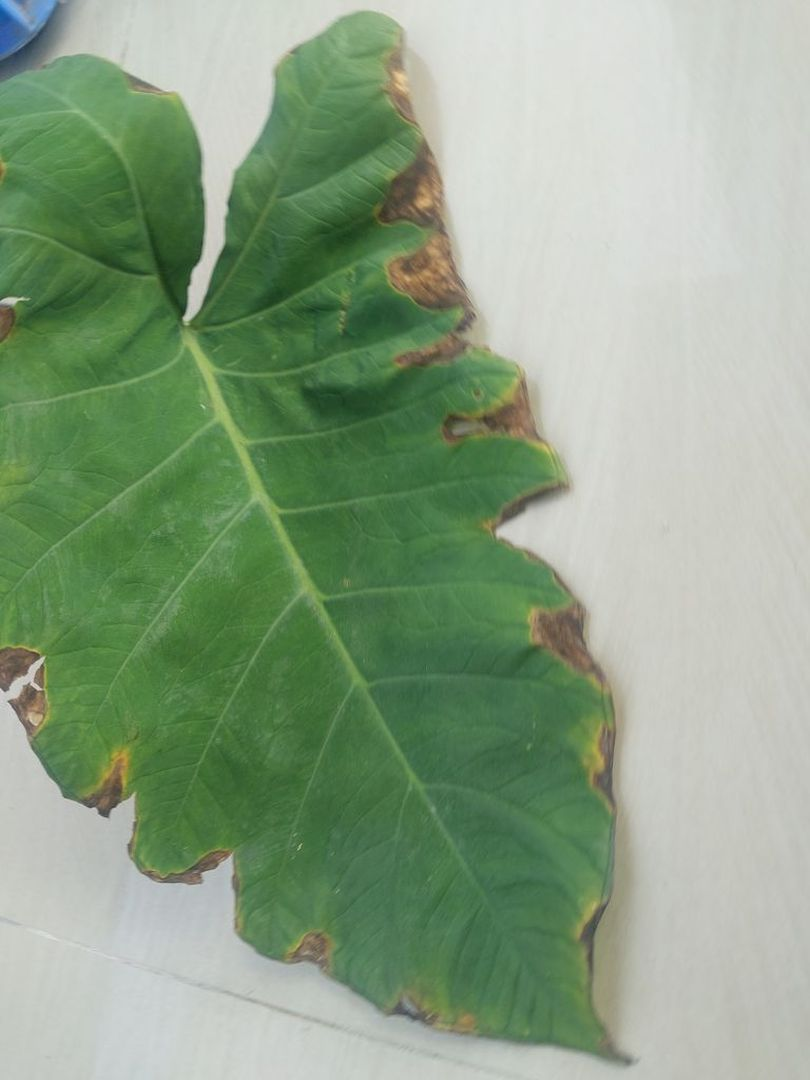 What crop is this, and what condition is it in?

taro, leaf blight
